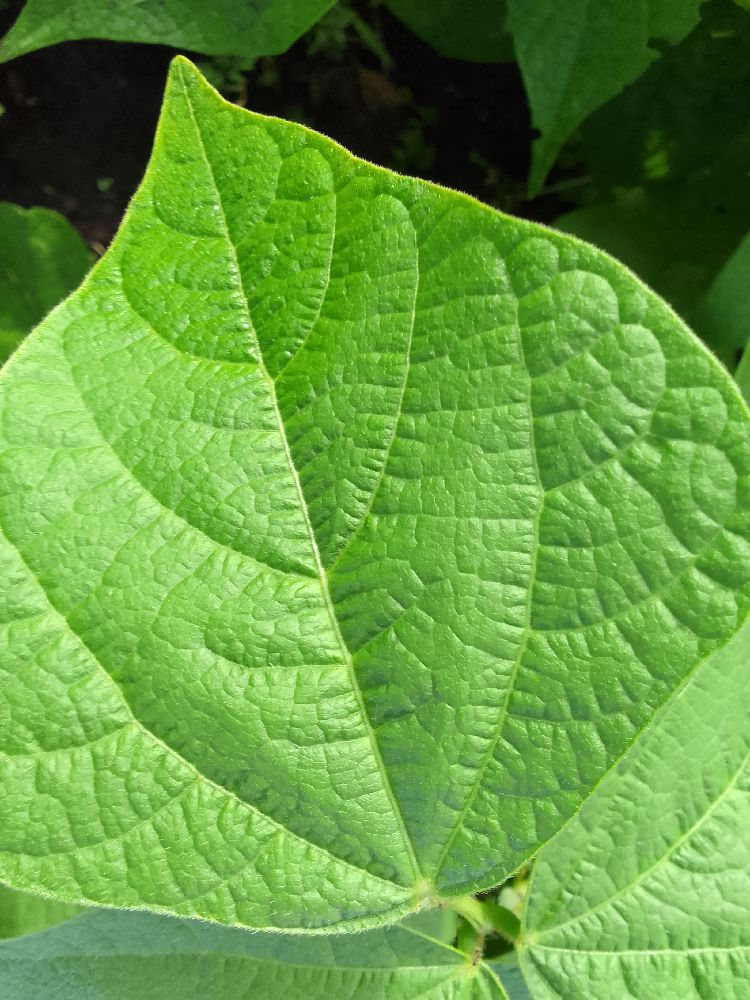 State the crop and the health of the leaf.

common bean, healthy
